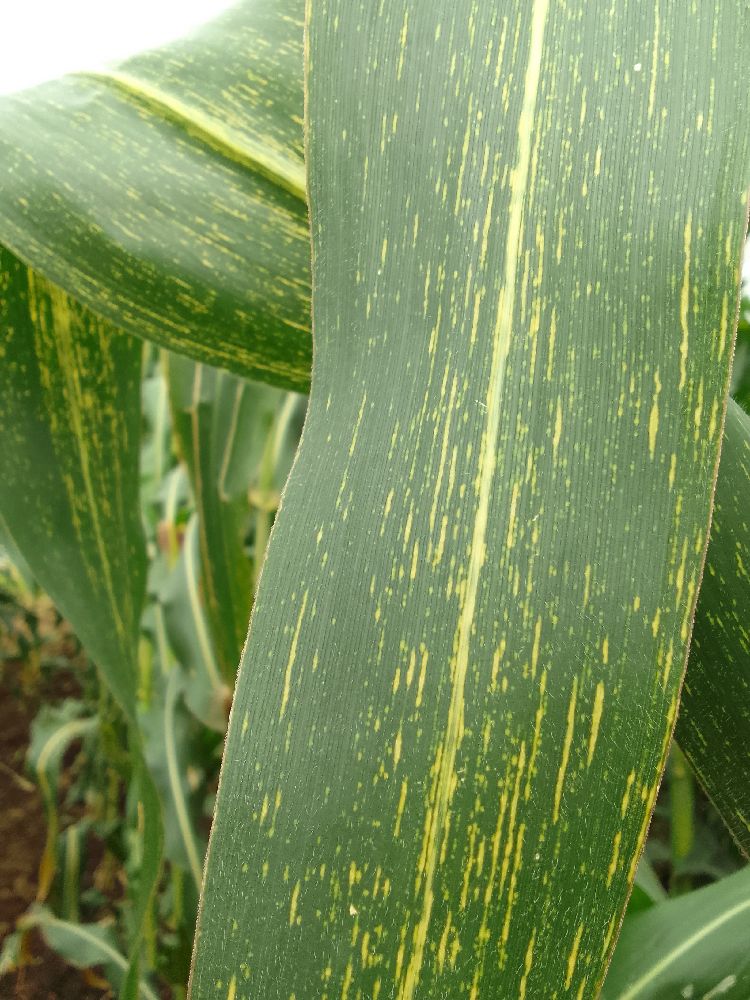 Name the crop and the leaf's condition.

maize, maize streak virus
